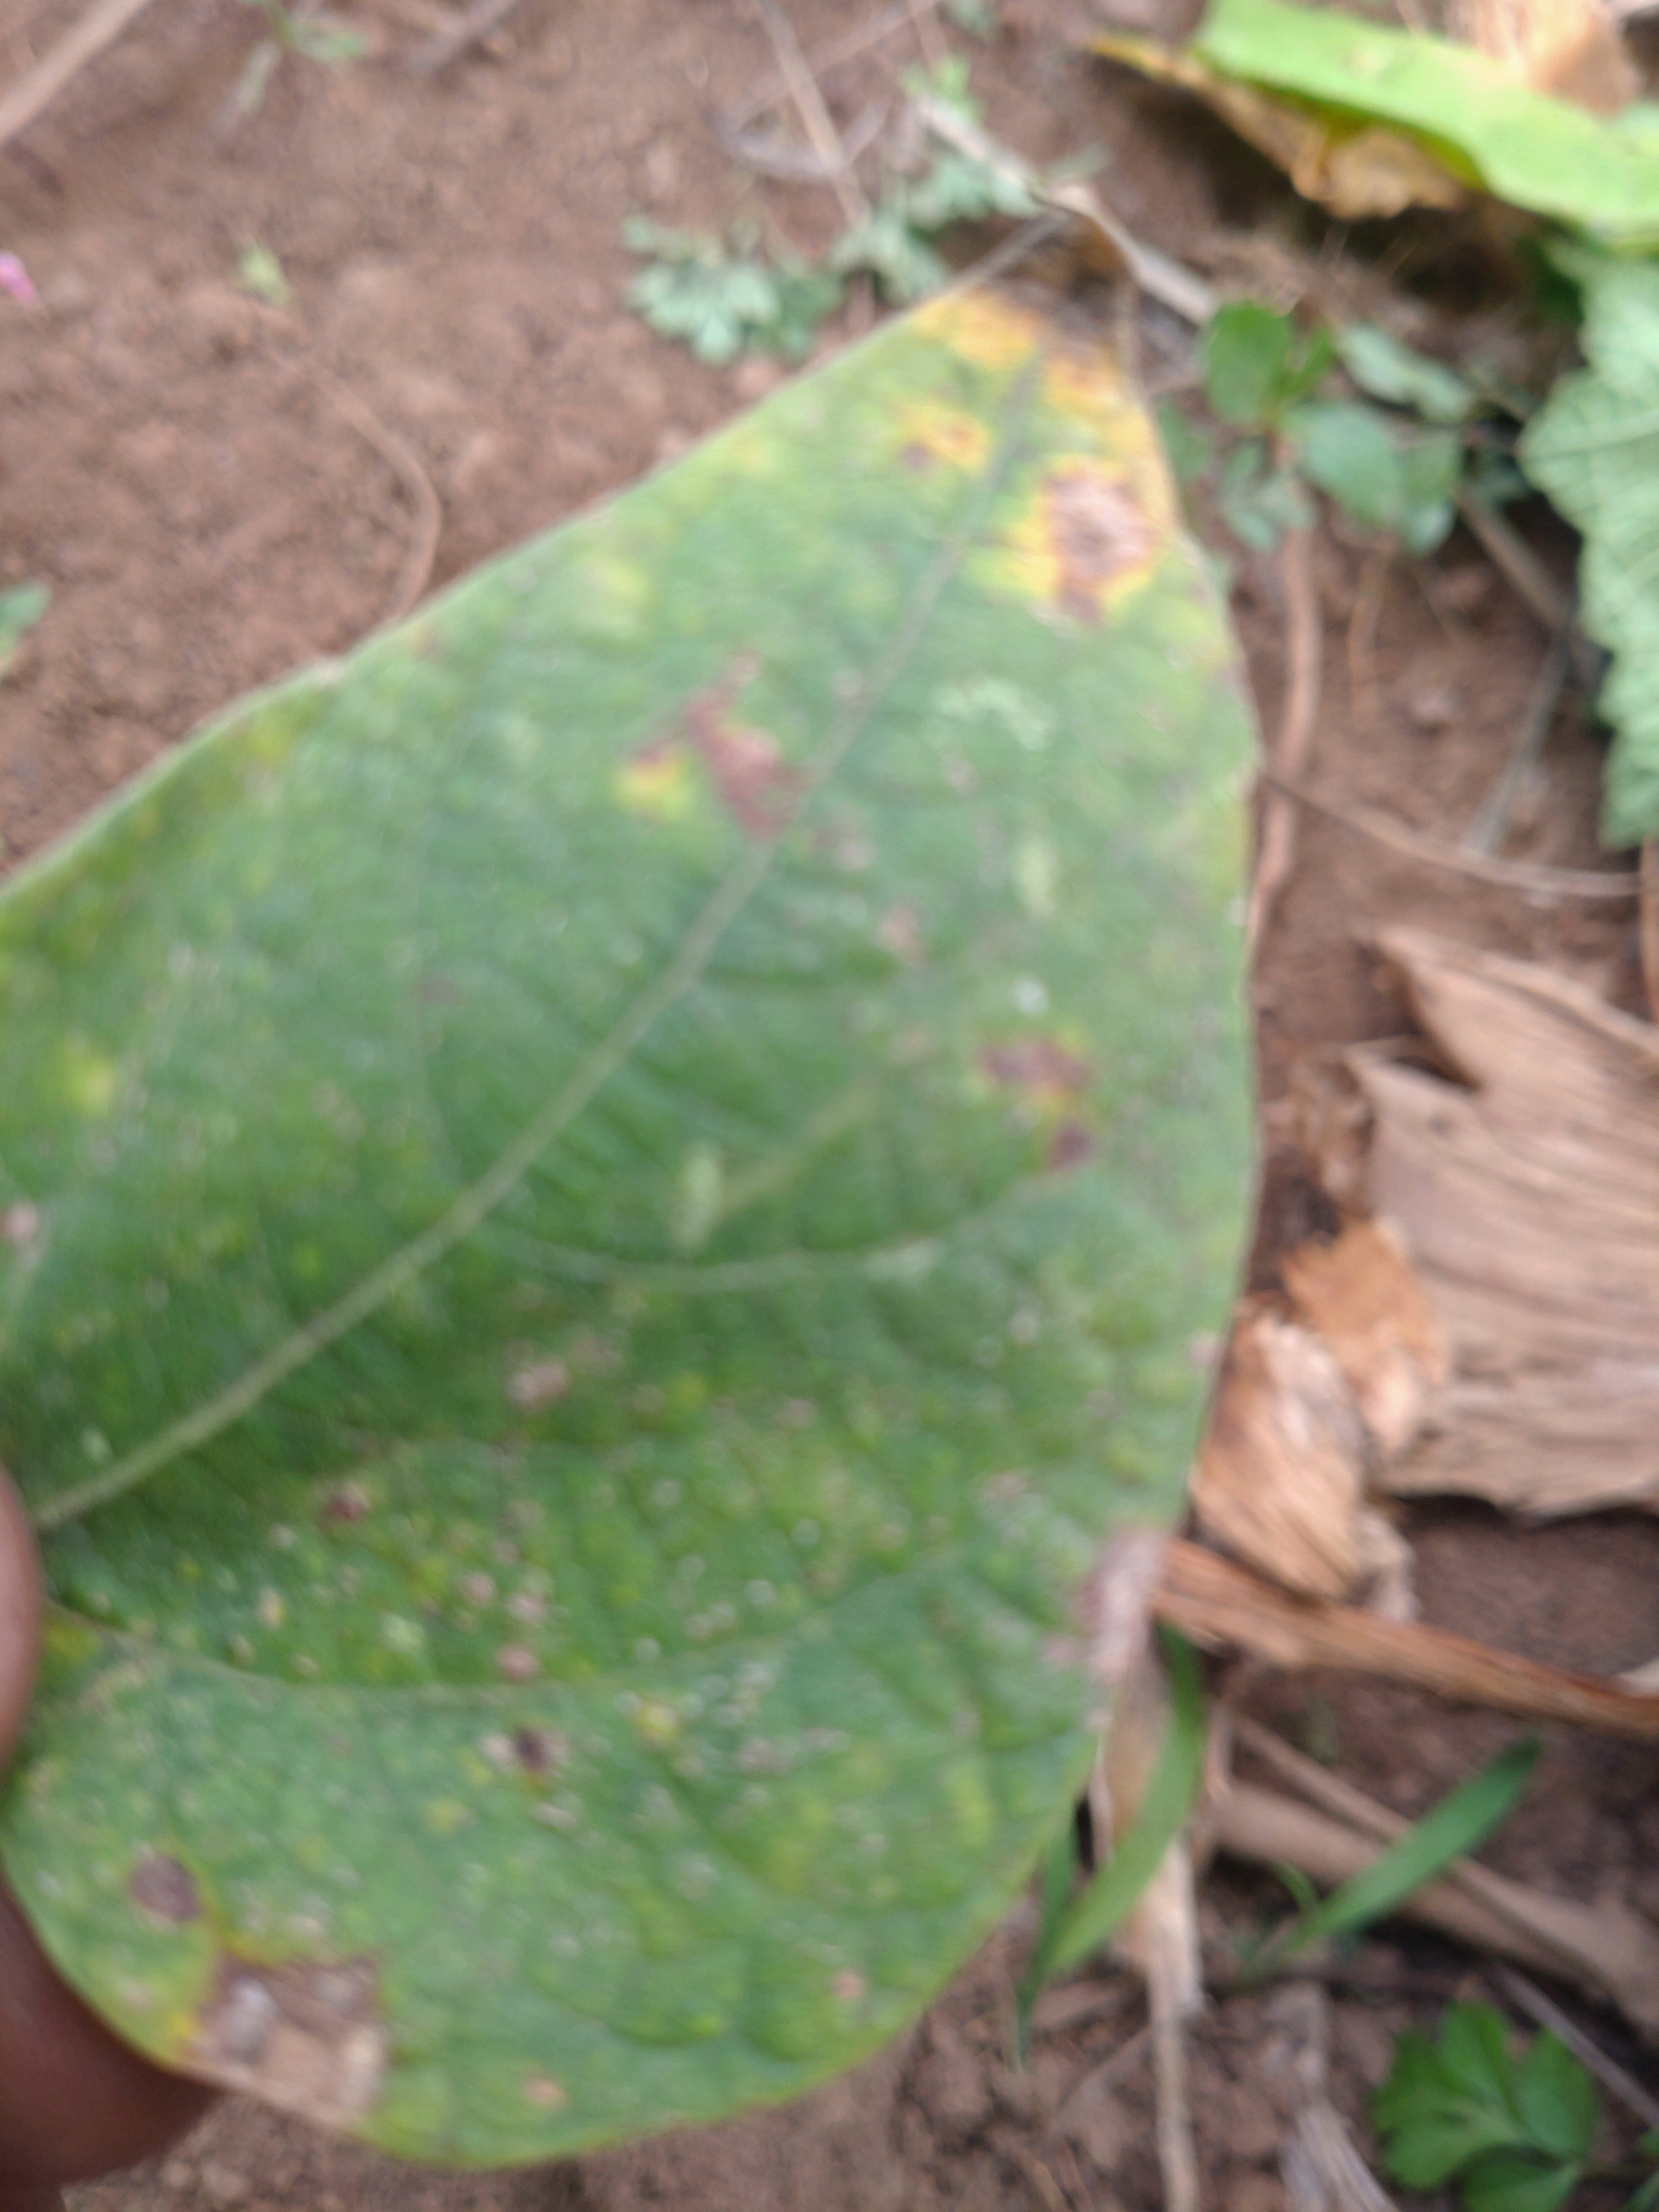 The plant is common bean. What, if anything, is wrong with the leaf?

rust
